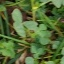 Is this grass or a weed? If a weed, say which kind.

unstructured weed
